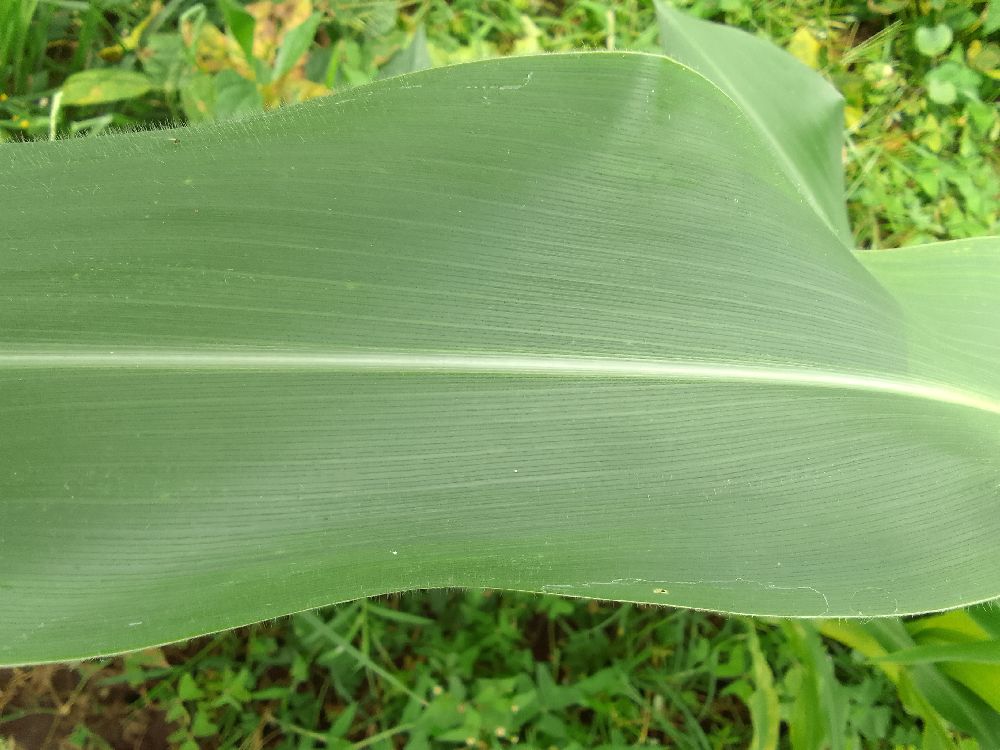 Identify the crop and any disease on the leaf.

common bean, bean rust
